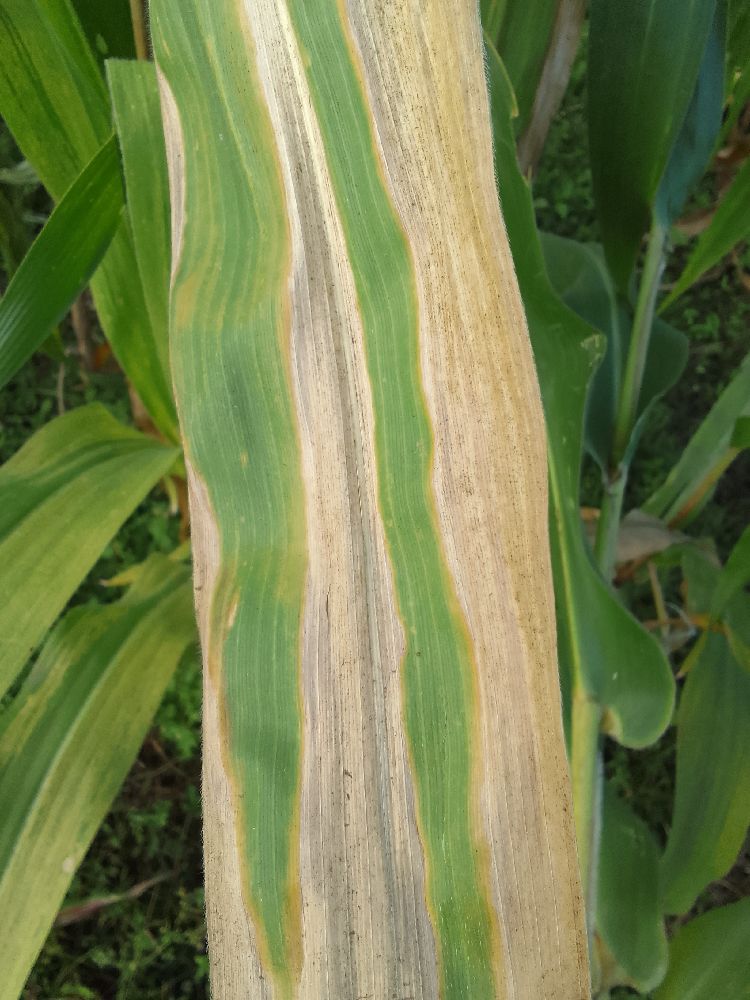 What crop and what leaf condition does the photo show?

maize, maize lethal necrosis
